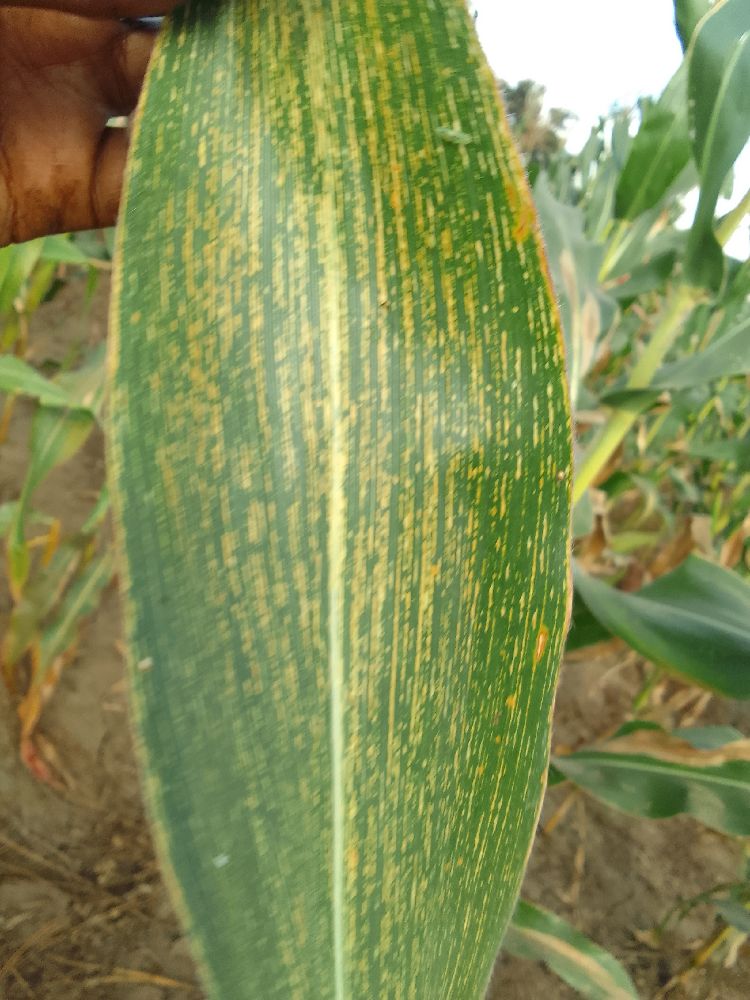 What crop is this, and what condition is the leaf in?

maize, maize streak virus
